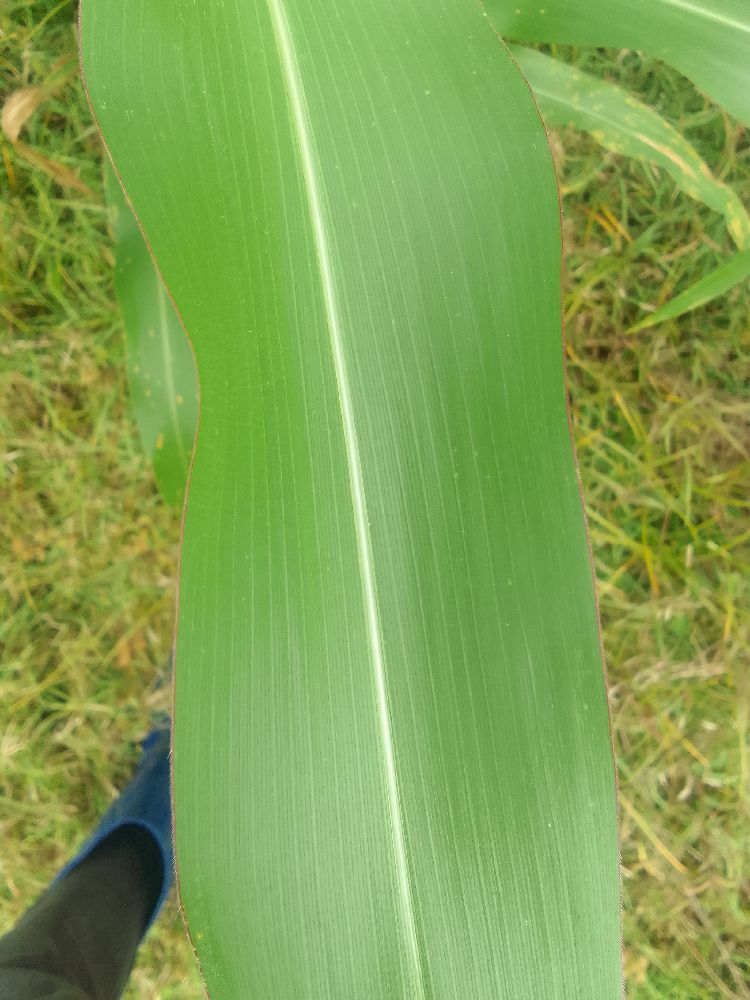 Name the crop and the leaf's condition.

maize, healthy
